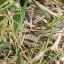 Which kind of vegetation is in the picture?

grass
